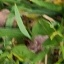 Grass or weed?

grass
